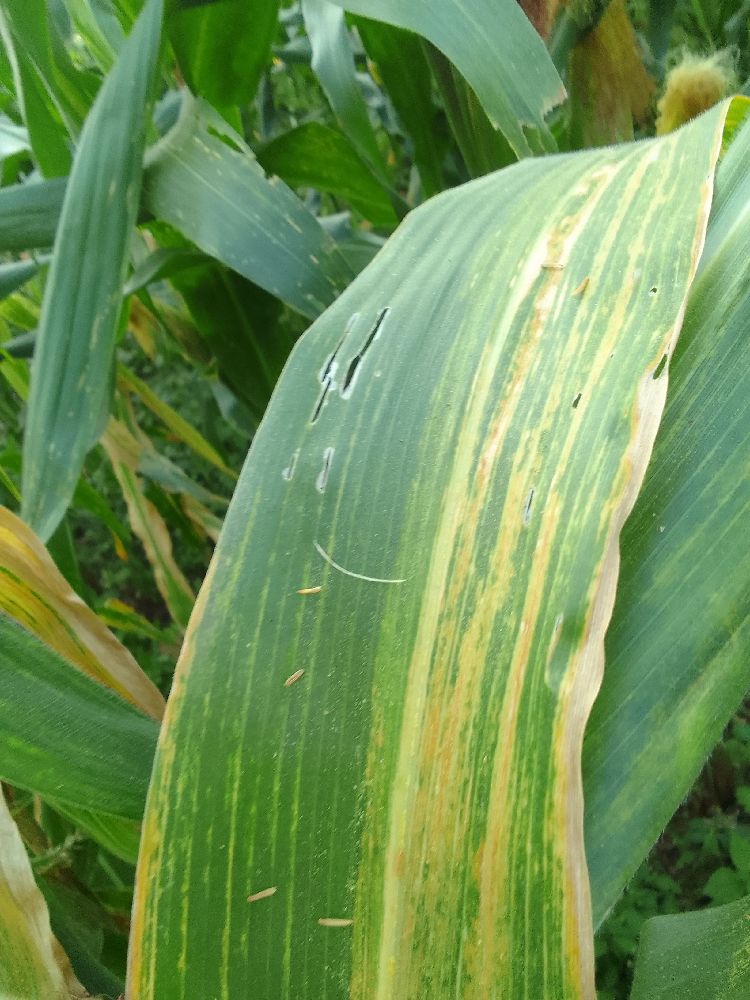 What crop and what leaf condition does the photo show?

maize, maize lethal necrosis
